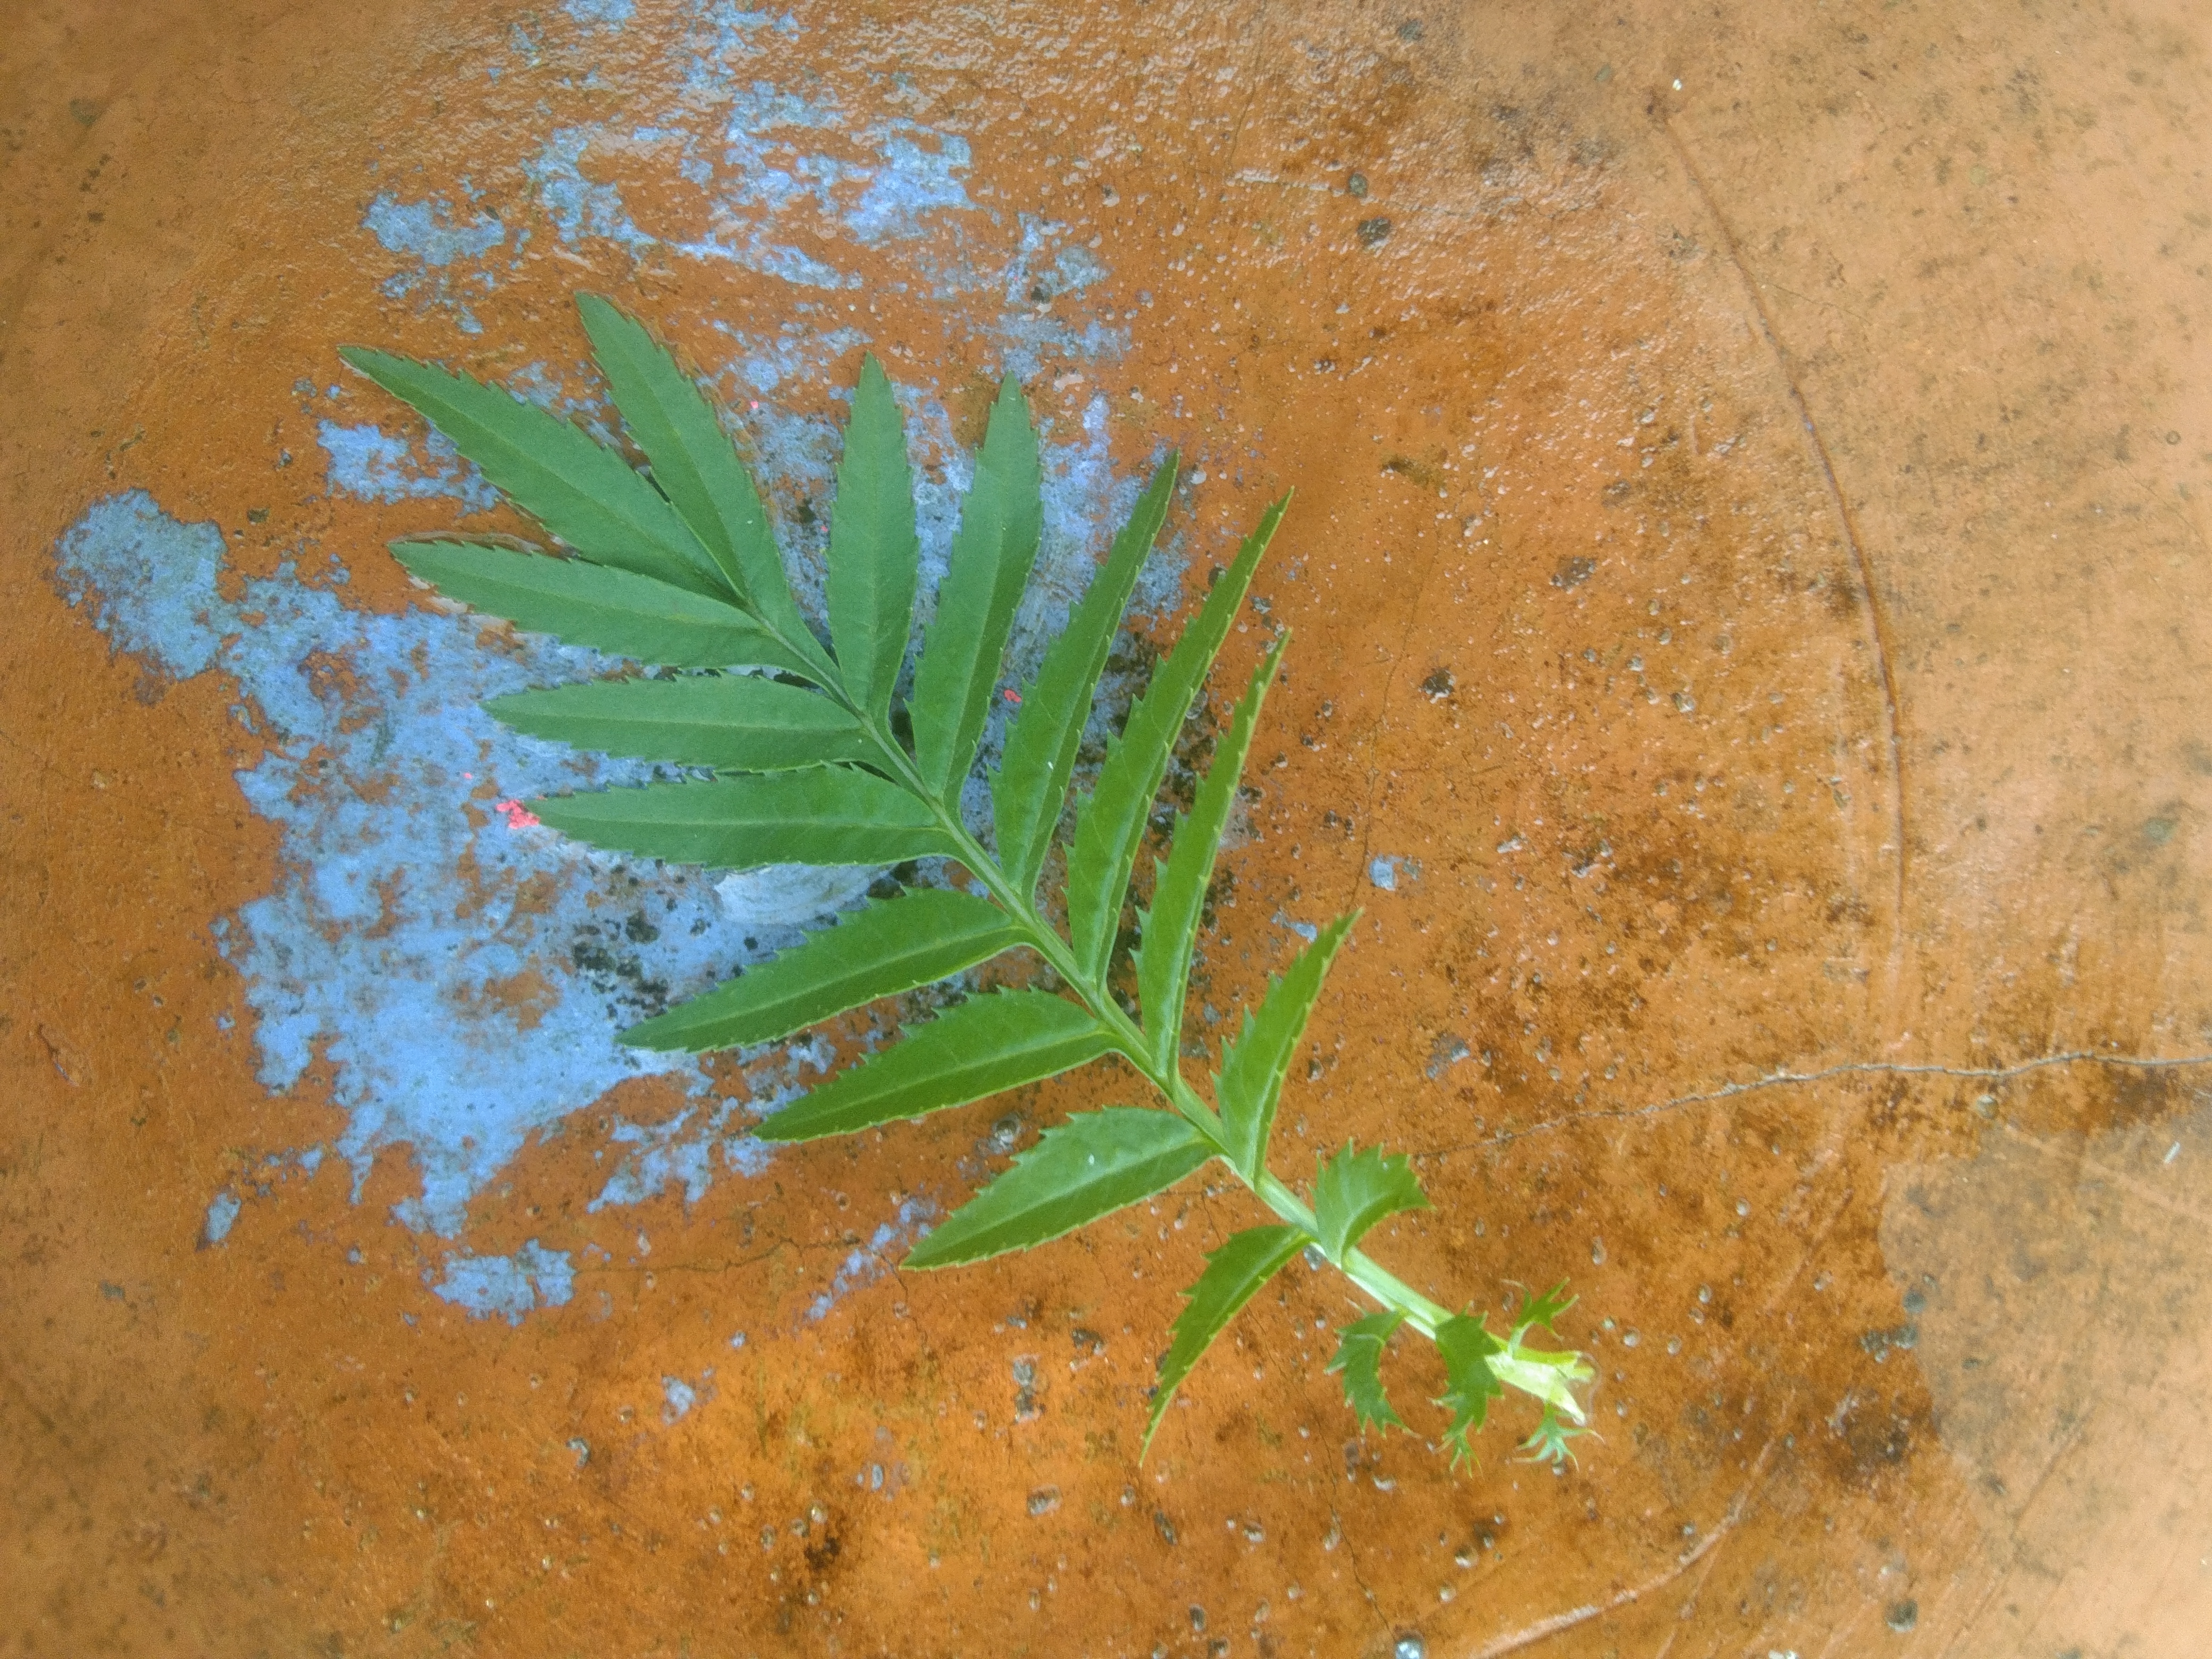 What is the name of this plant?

marigold
